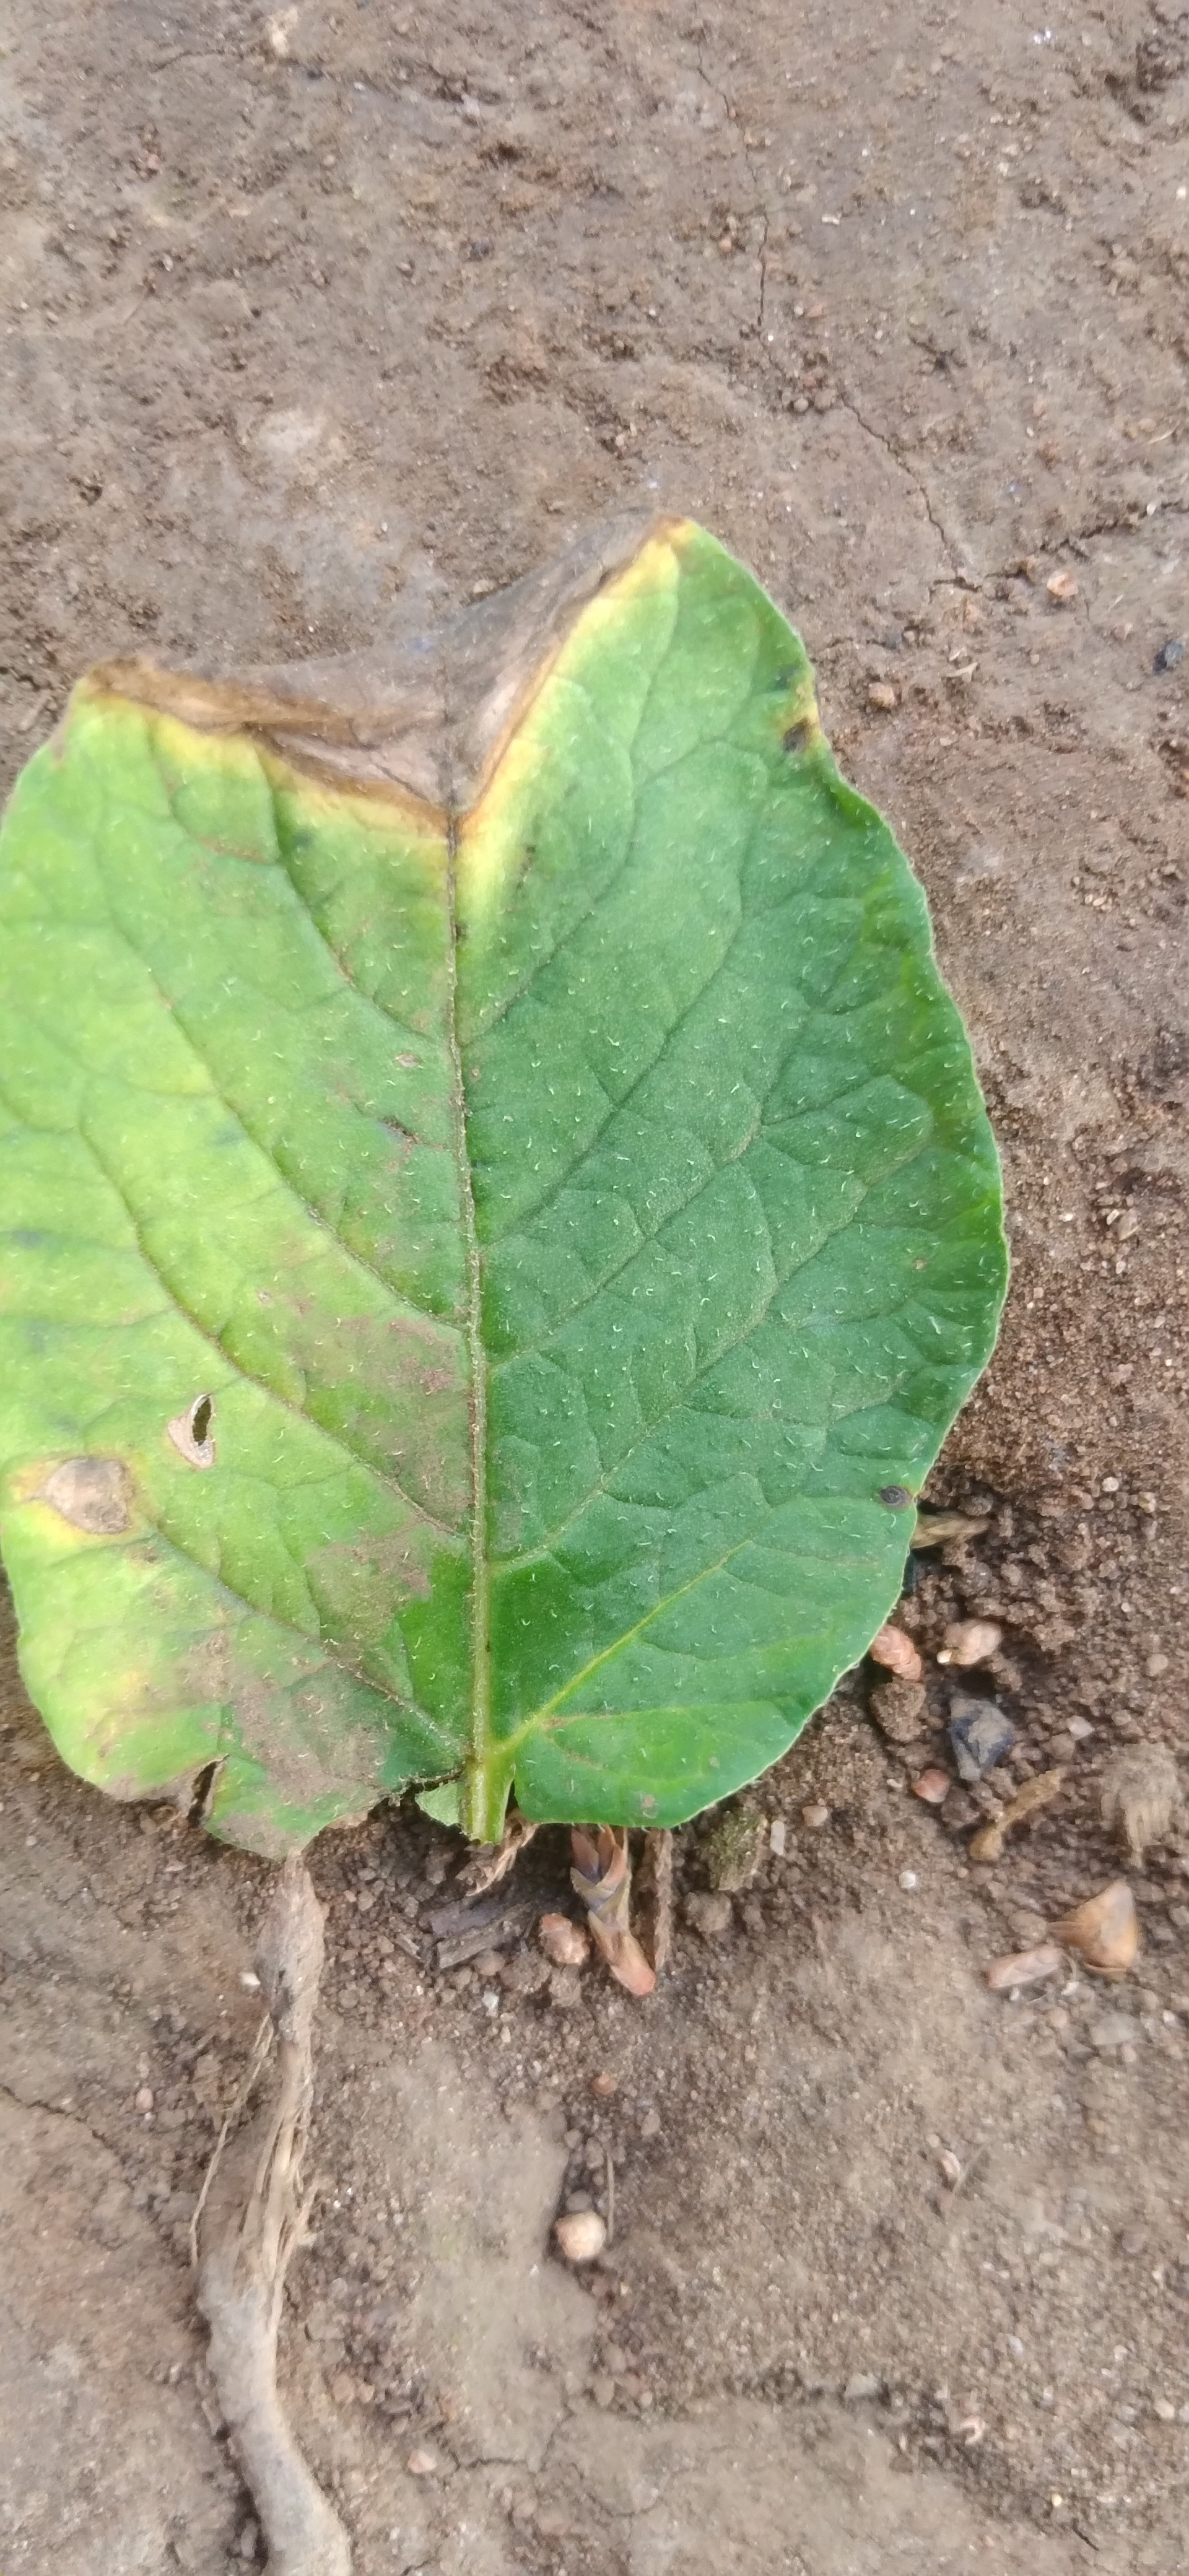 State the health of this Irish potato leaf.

early blight
